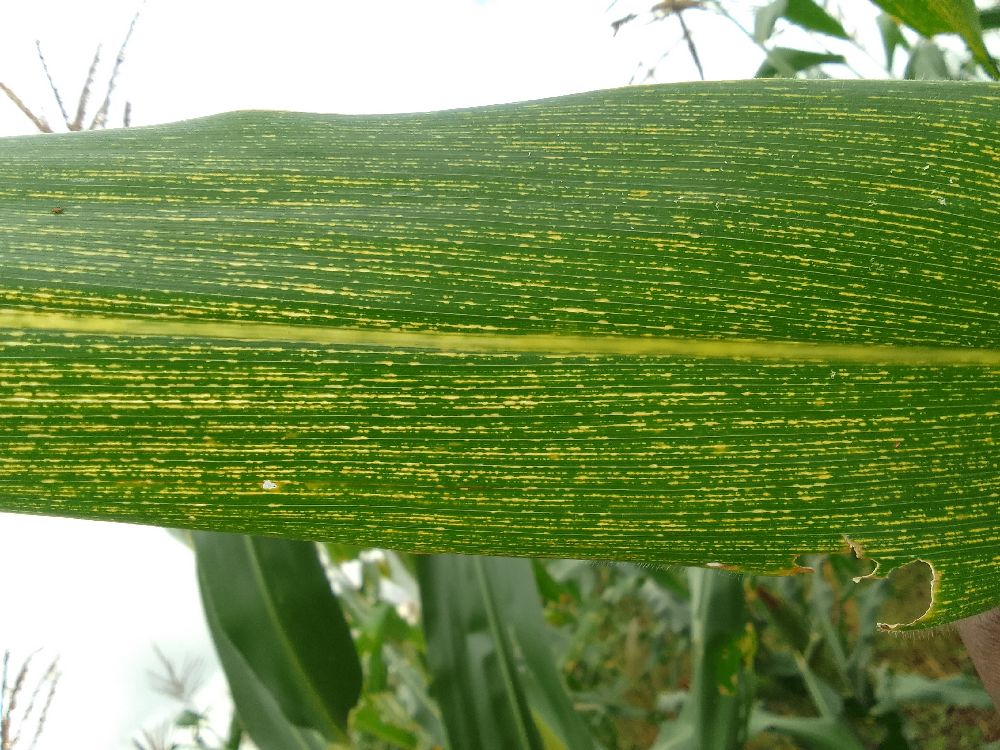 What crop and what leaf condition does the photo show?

maize, maize streak virus
